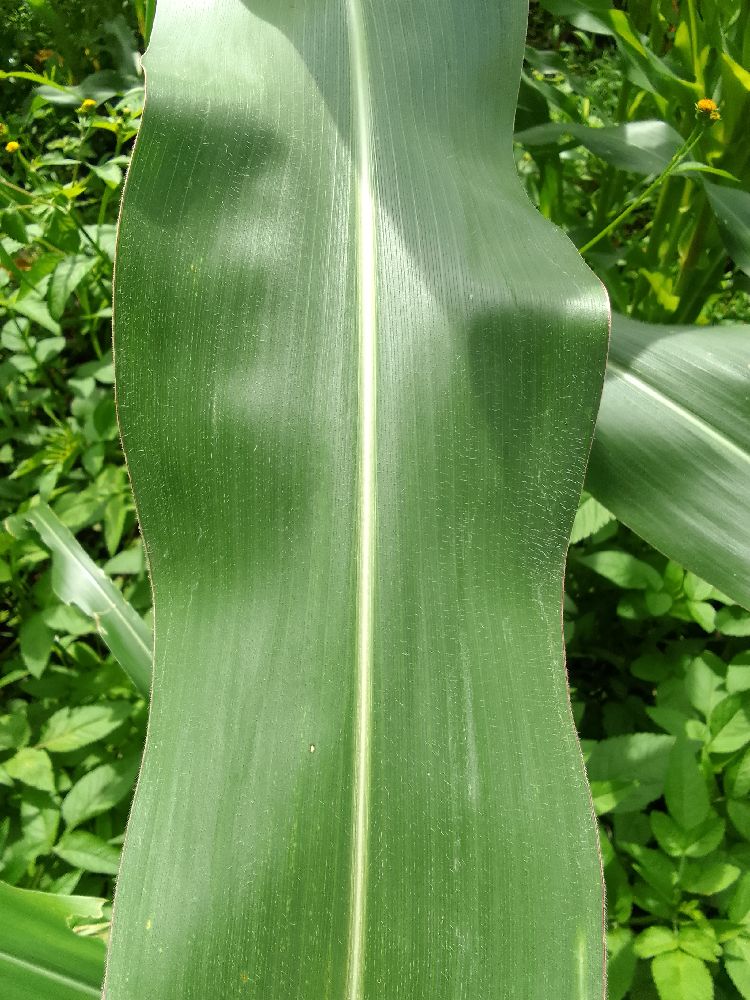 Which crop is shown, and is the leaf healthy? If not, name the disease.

maize, healthy
